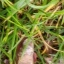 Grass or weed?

grass
